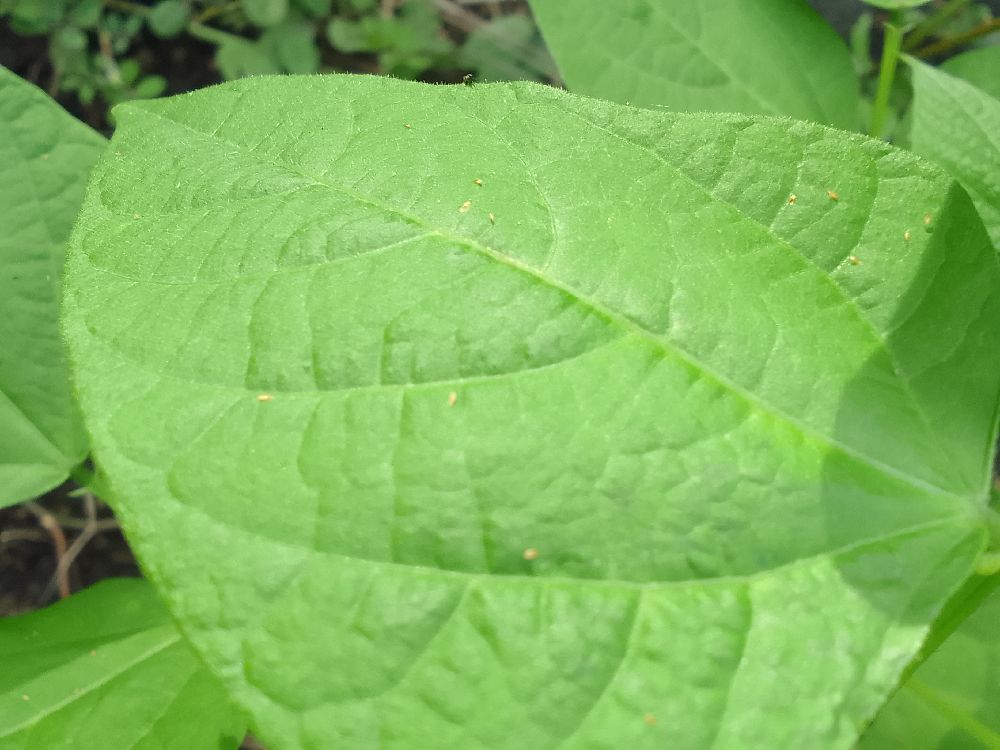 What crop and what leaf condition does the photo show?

common bean, healthy
